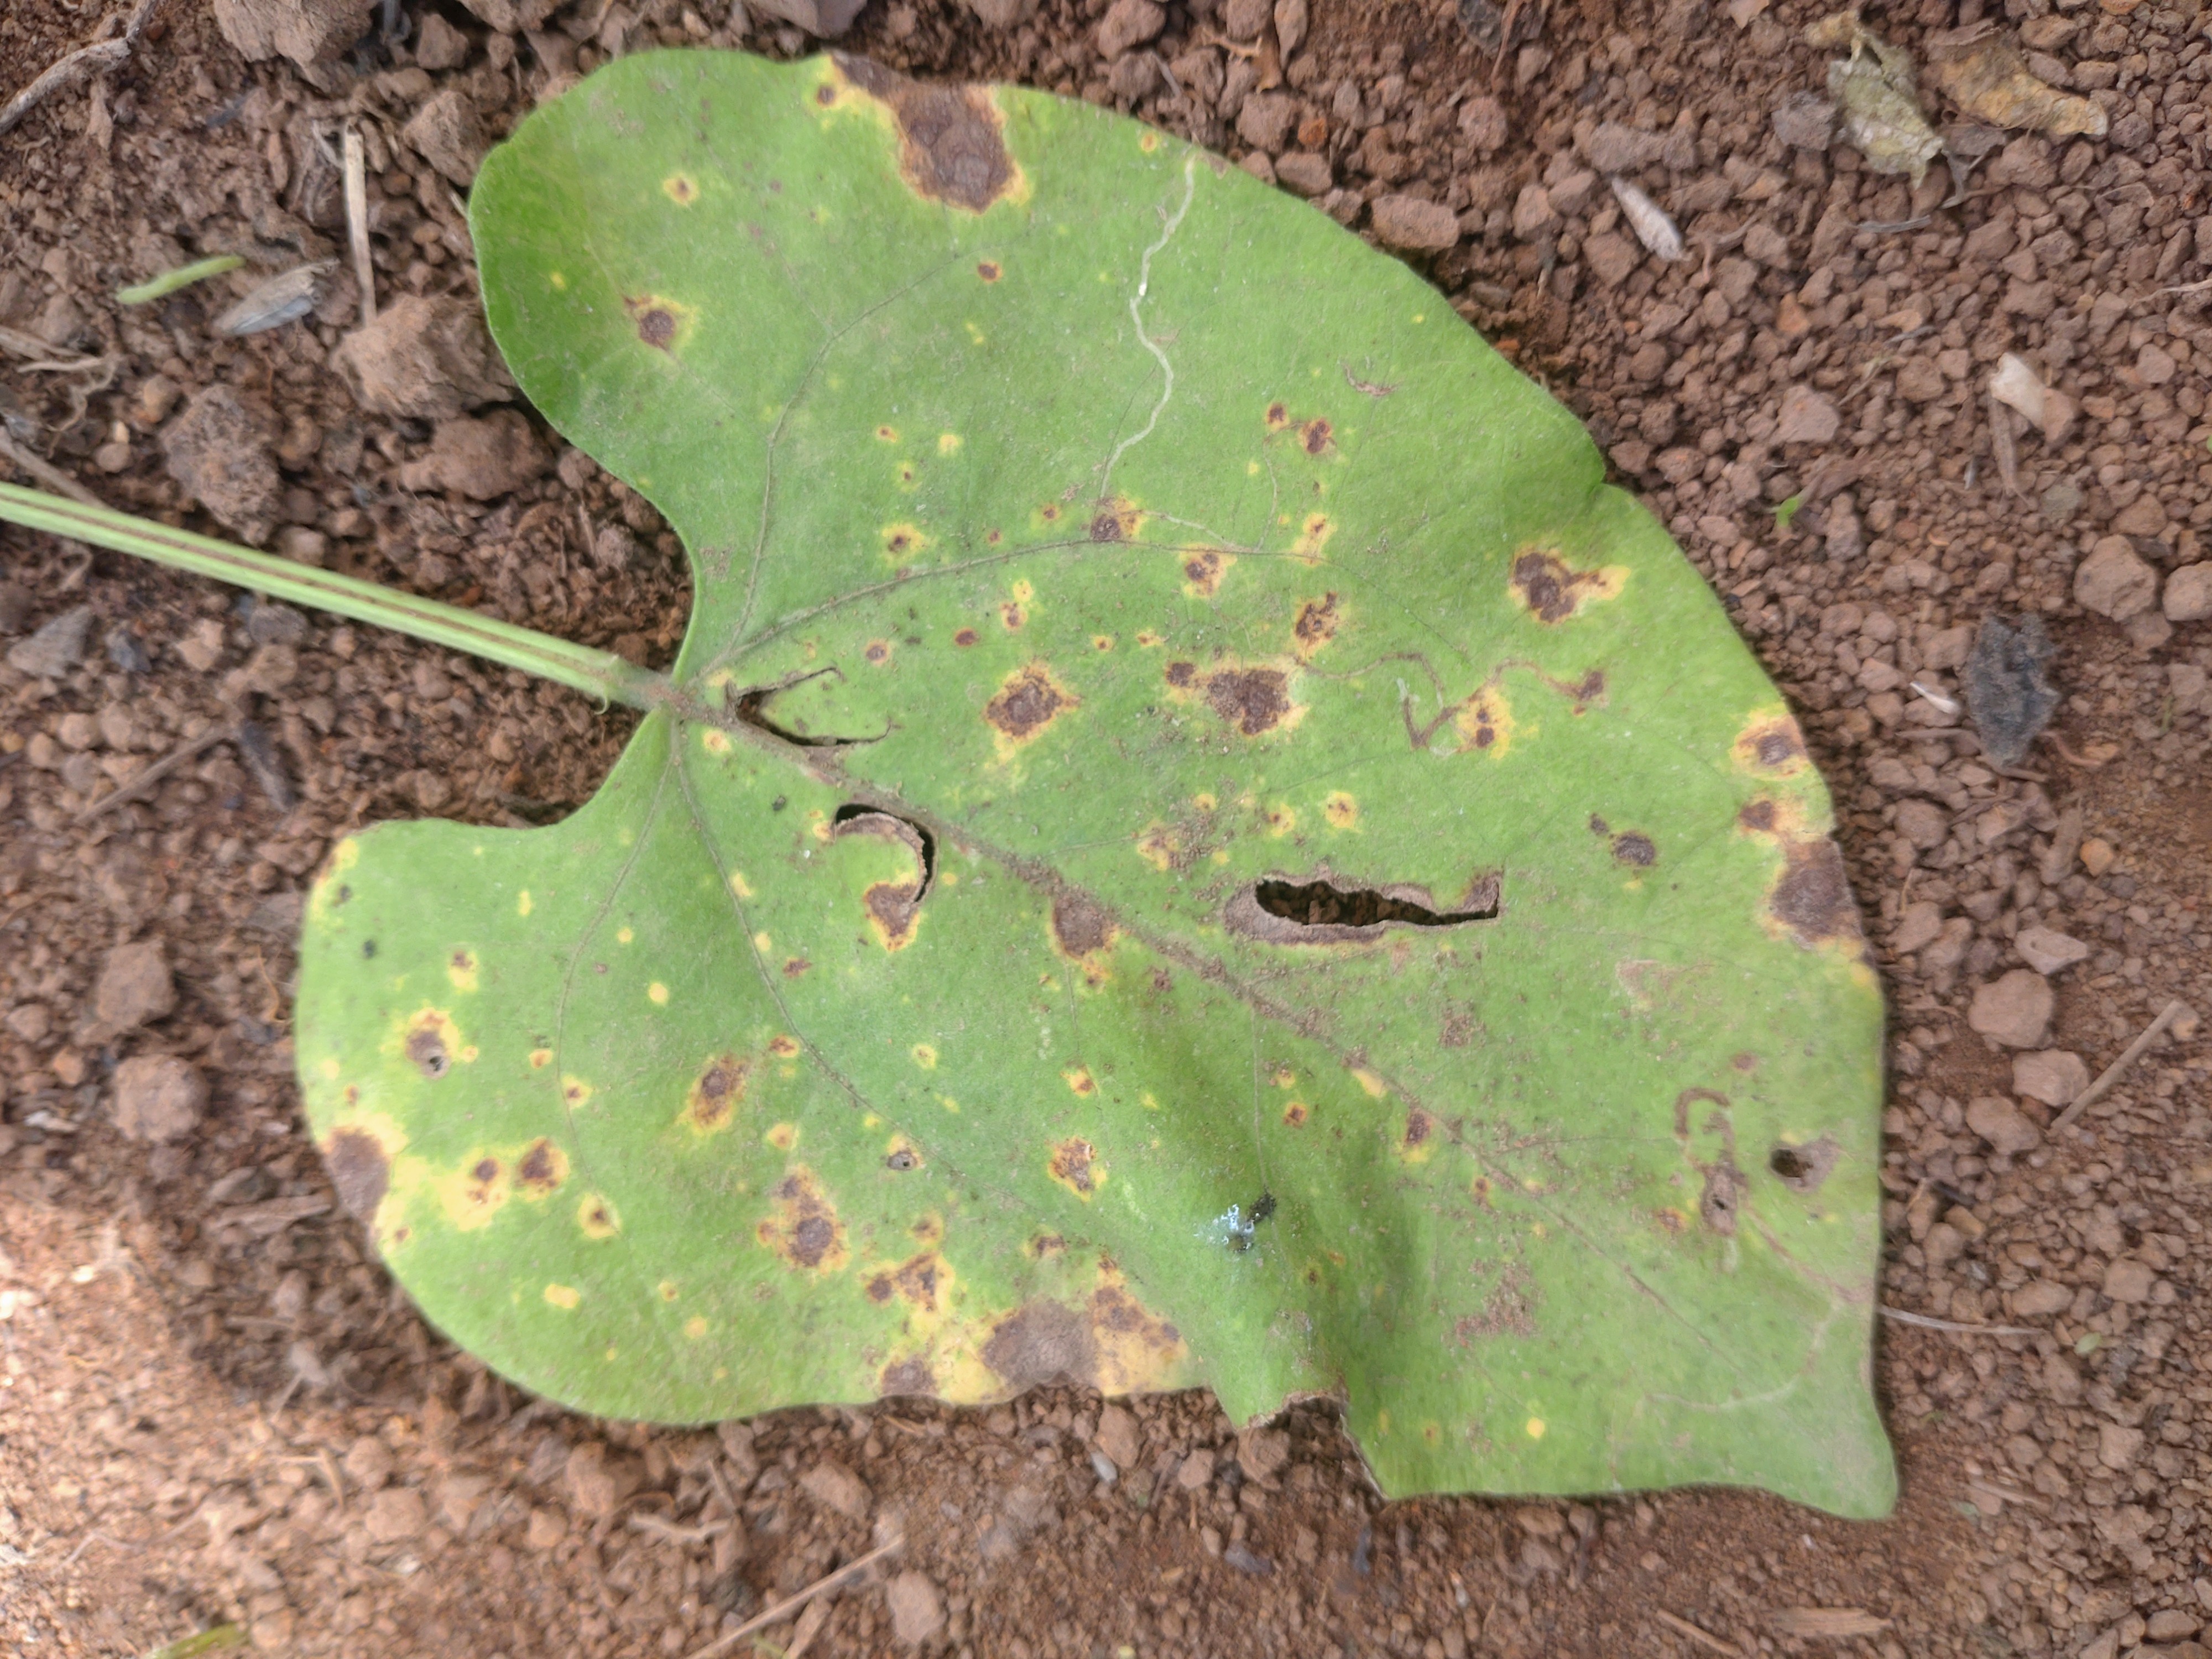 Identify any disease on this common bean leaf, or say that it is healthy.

rust
